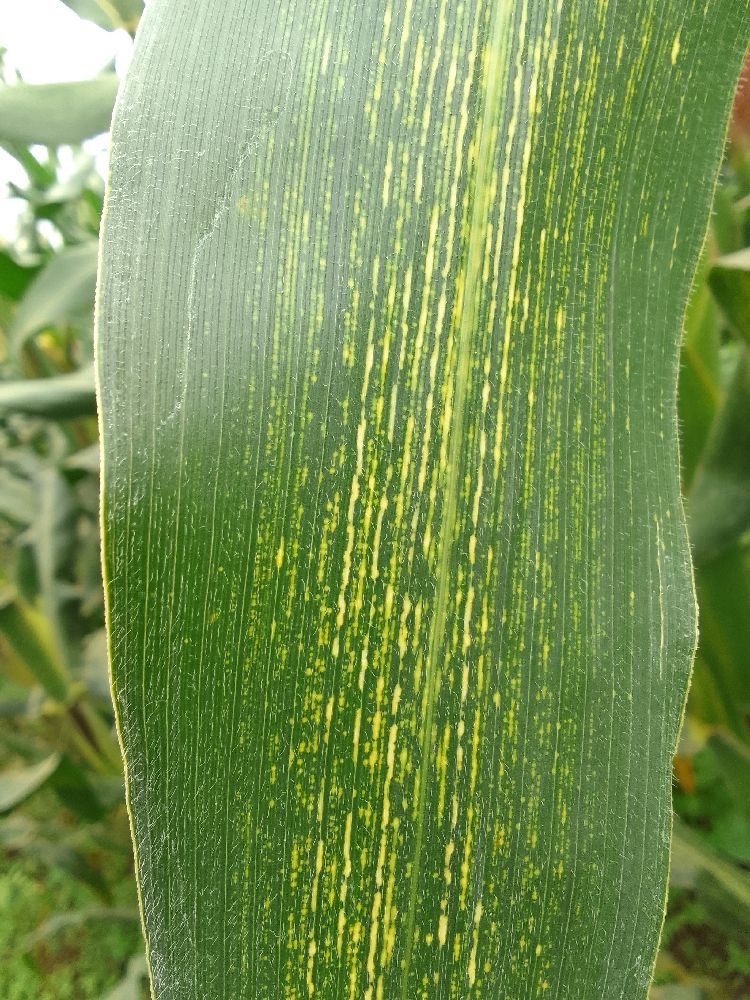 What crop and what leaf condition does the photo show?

maize, maize streak virus
